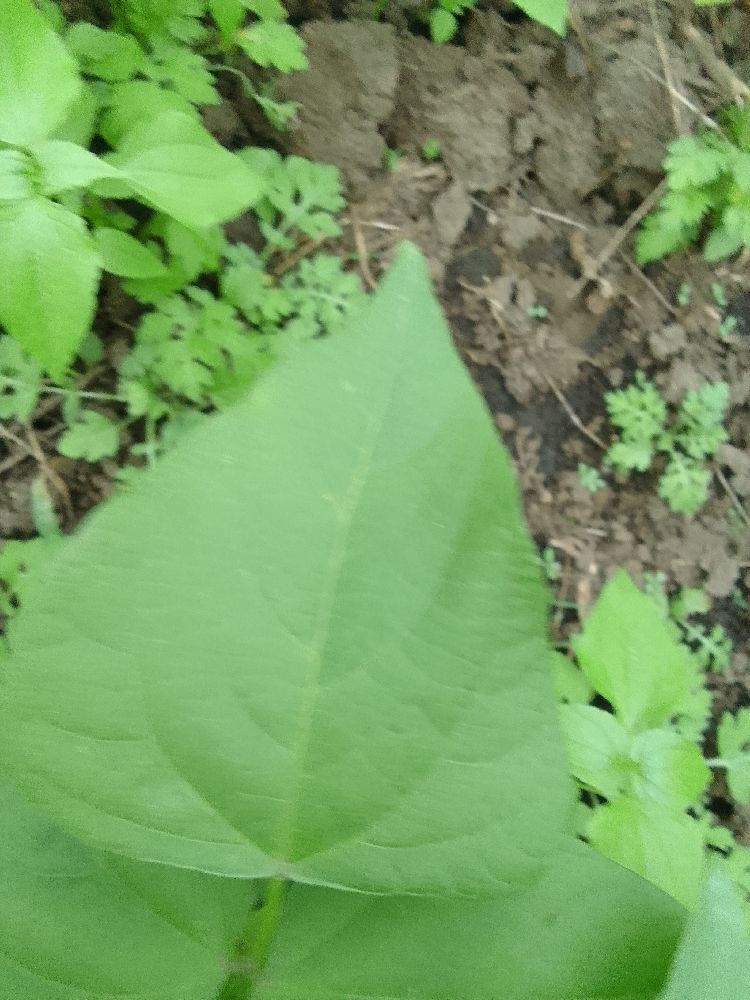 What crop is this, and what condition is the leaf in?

common bean, healthy
